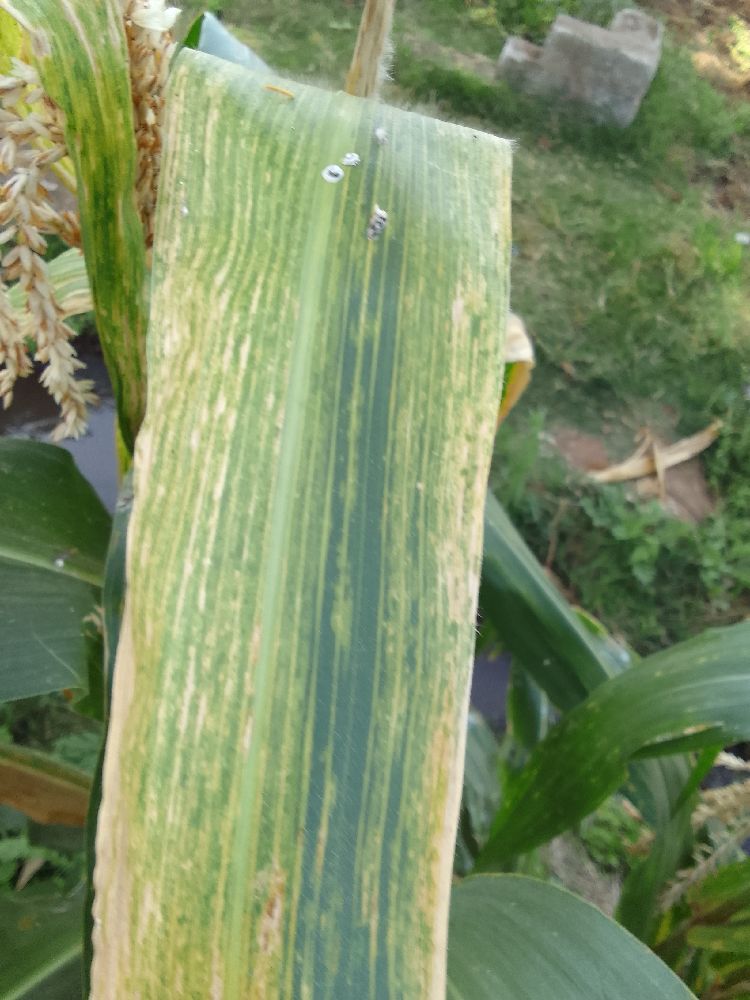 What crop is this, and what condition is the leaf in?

maize, maize lethal necrosis
